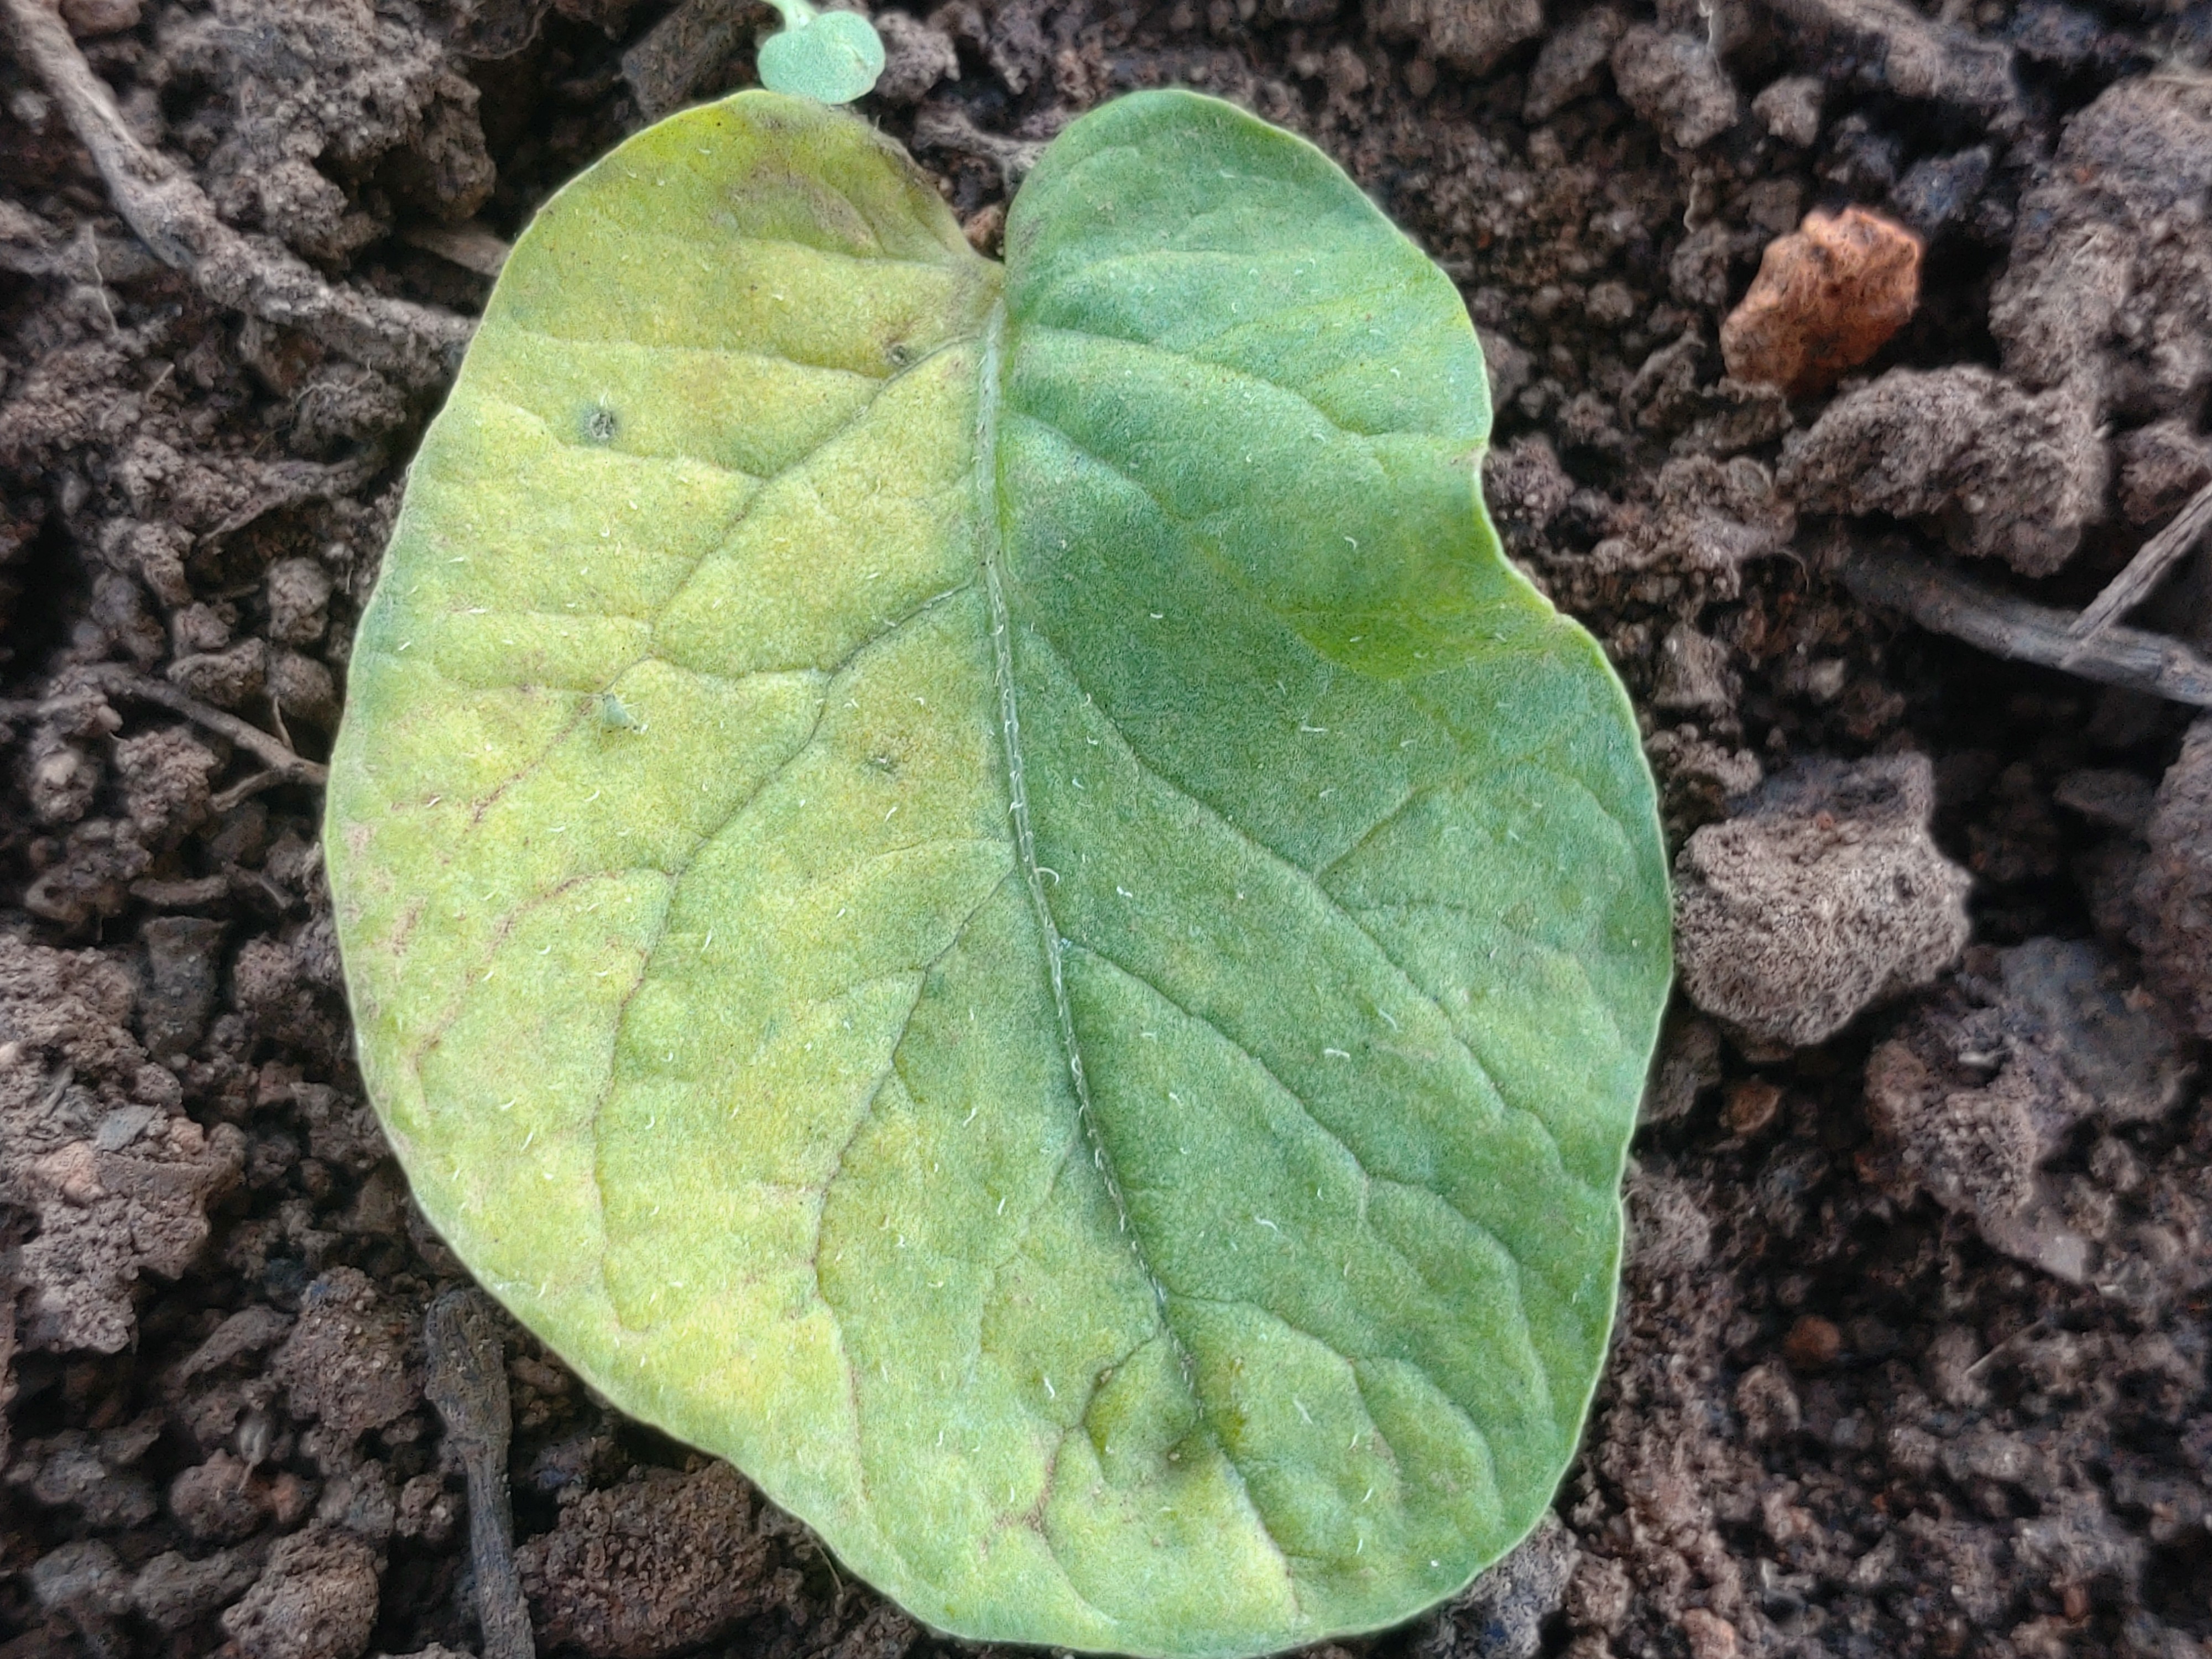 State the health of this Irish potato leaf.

late blight
